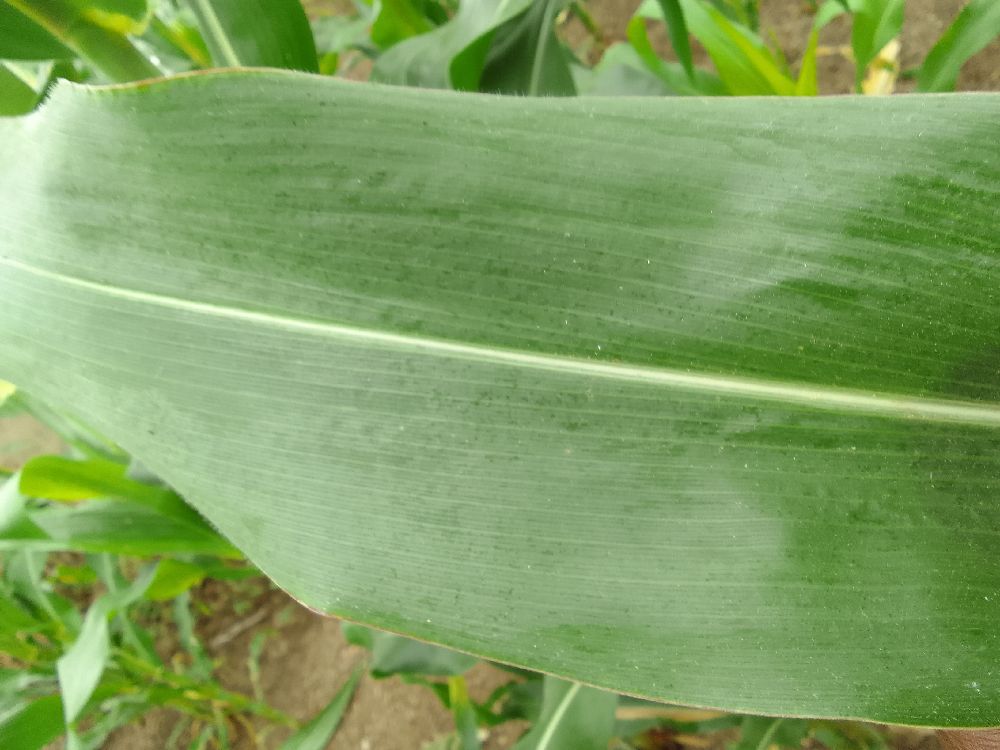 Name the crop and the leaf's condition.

maize, healthy
